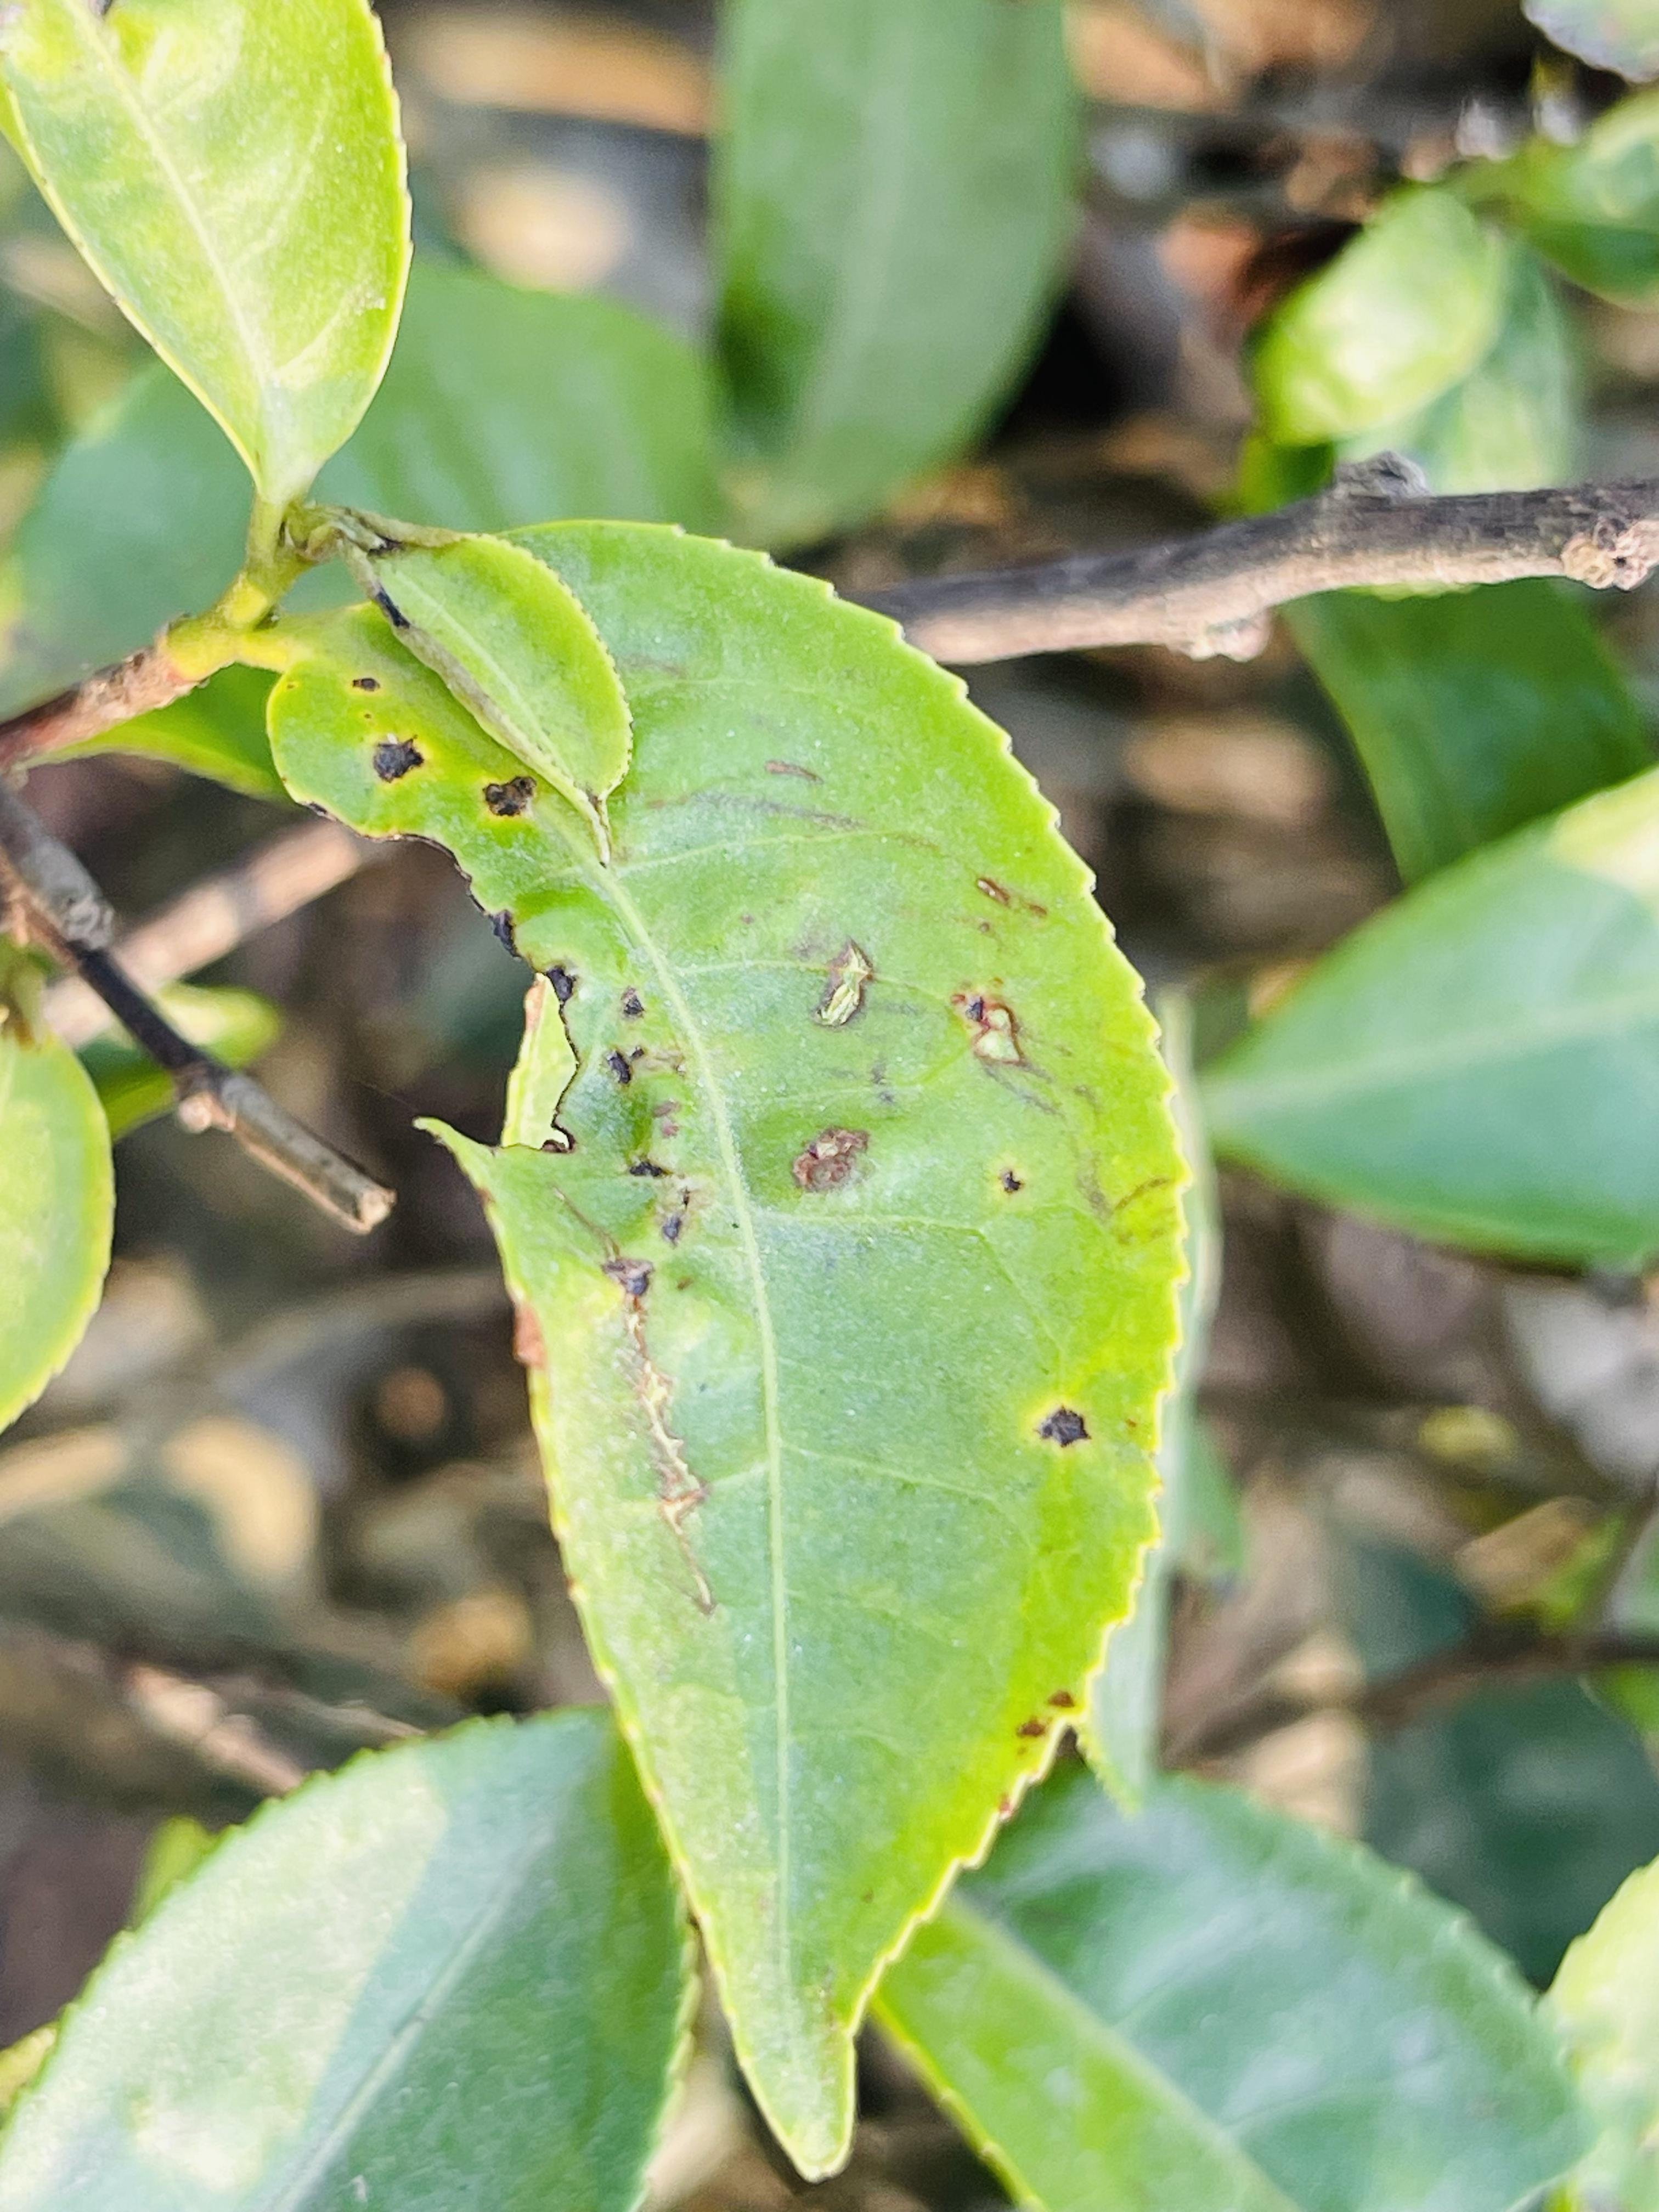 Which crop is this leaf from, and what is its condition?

tea, helopeltis
